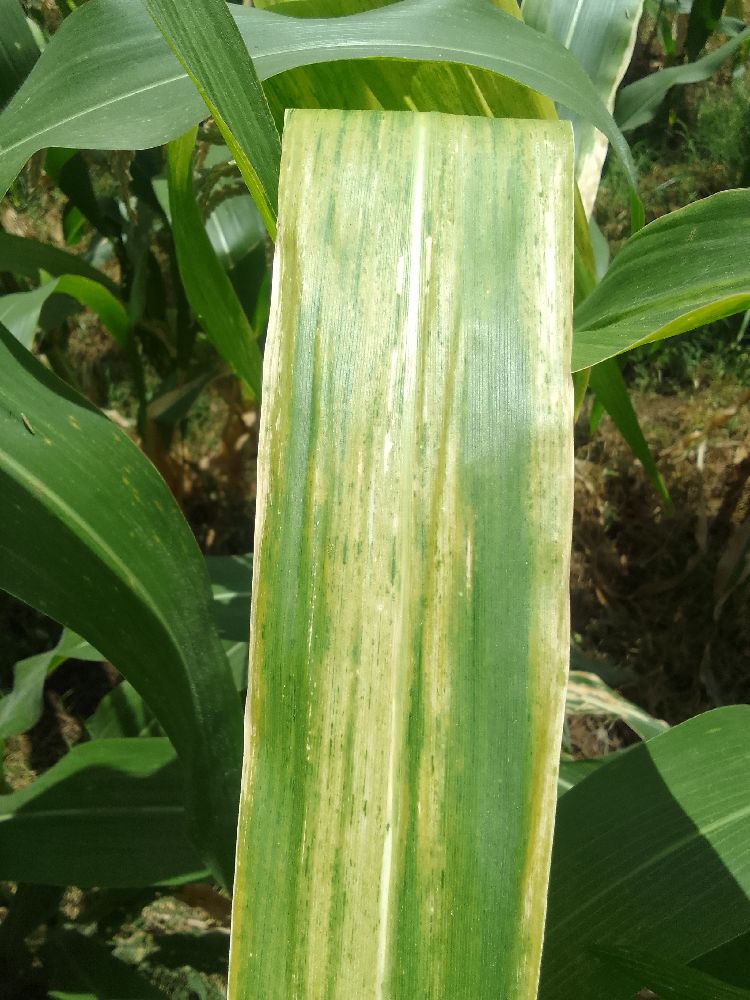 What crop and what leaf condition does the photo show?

maize, maize lethal necrosis
